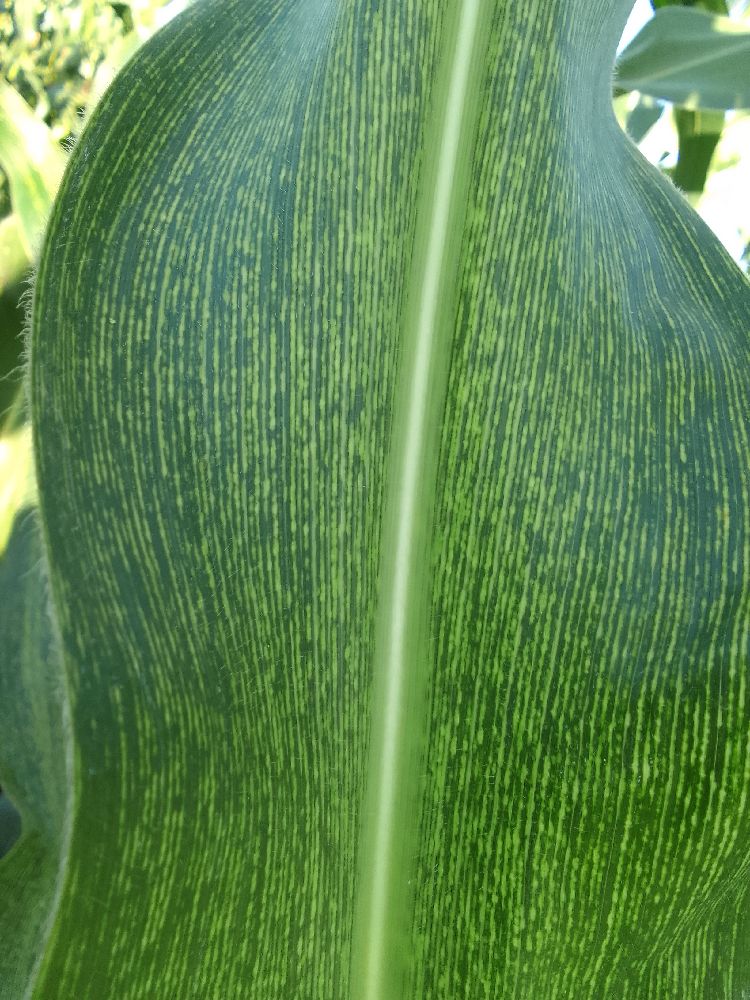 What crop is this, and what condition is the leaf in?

maize, maize streak virus
